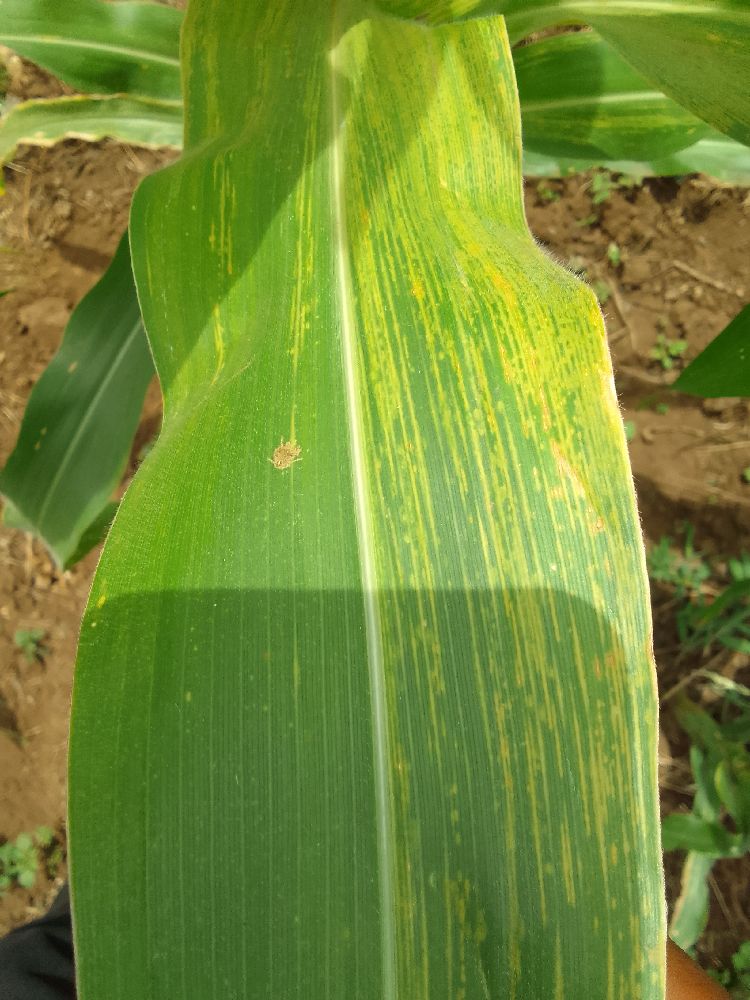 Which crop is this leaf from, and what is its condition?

maize, maize lethal necrosis
